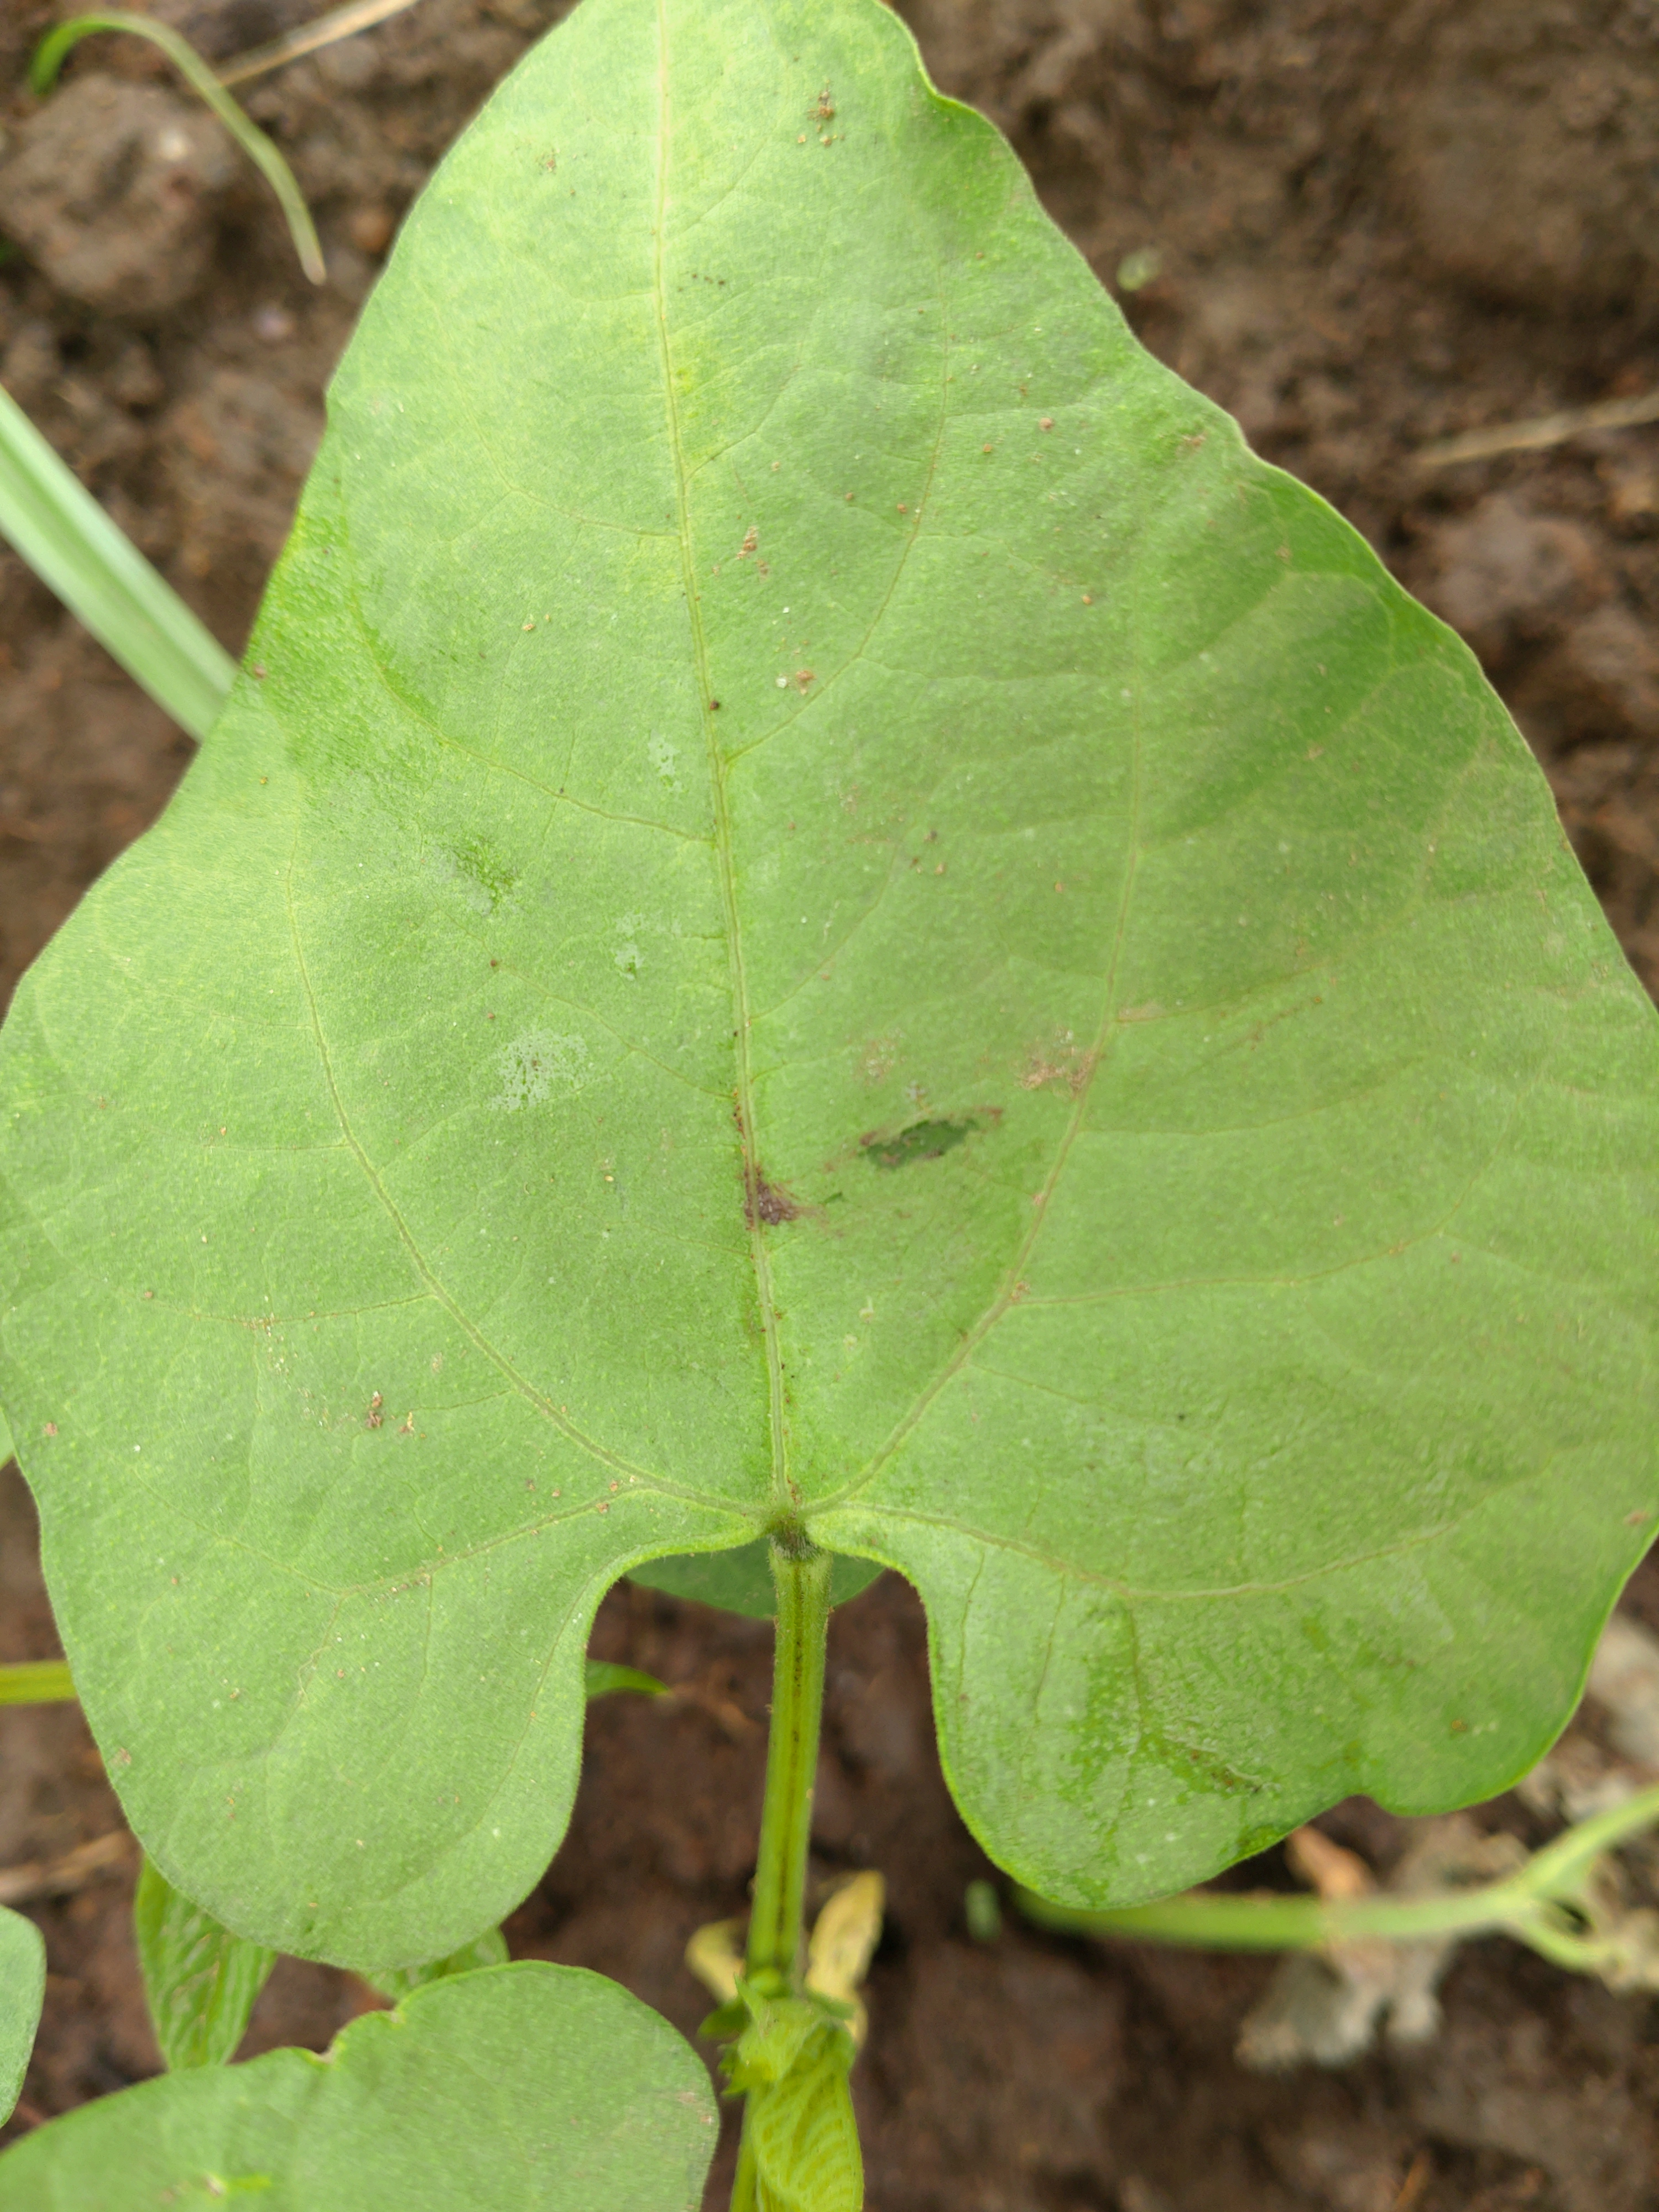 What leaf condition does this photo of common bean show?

healthy
